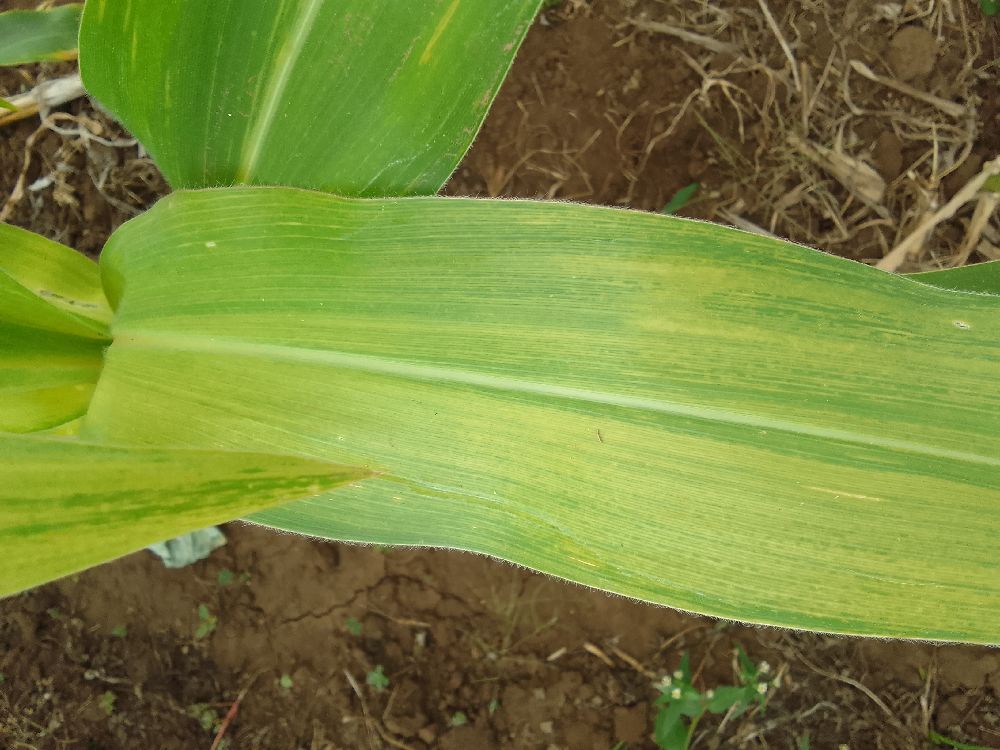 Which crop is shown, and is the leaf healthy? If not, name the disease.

maize, maize lethal necrosis
